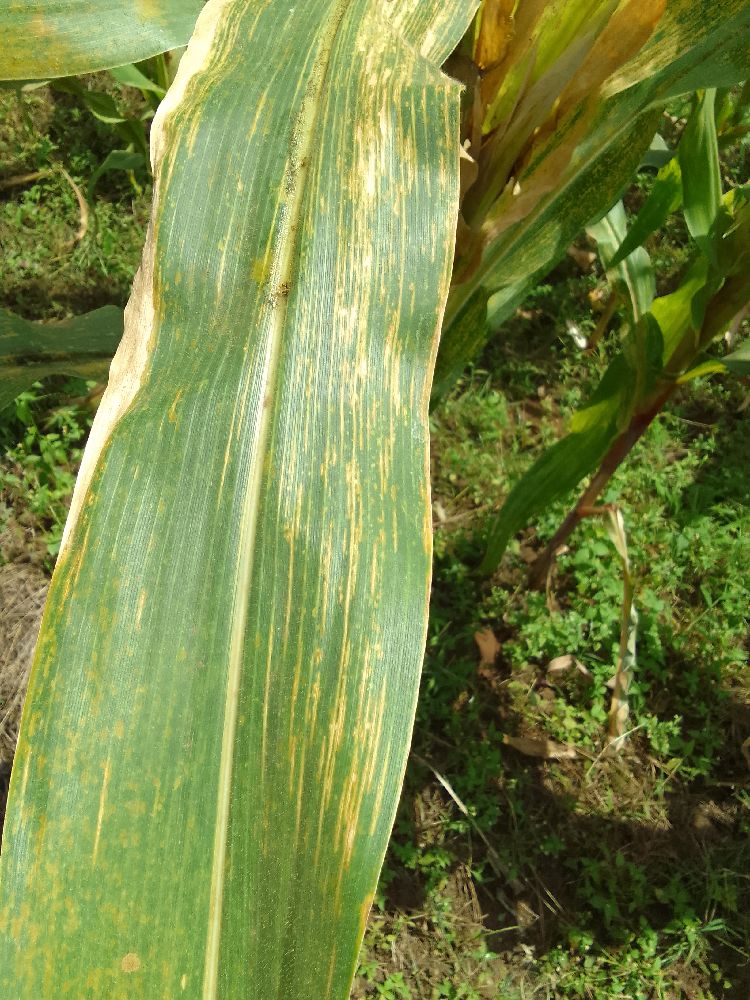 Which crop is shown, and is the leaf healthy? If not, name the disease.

maize, maize lethal necrosis
